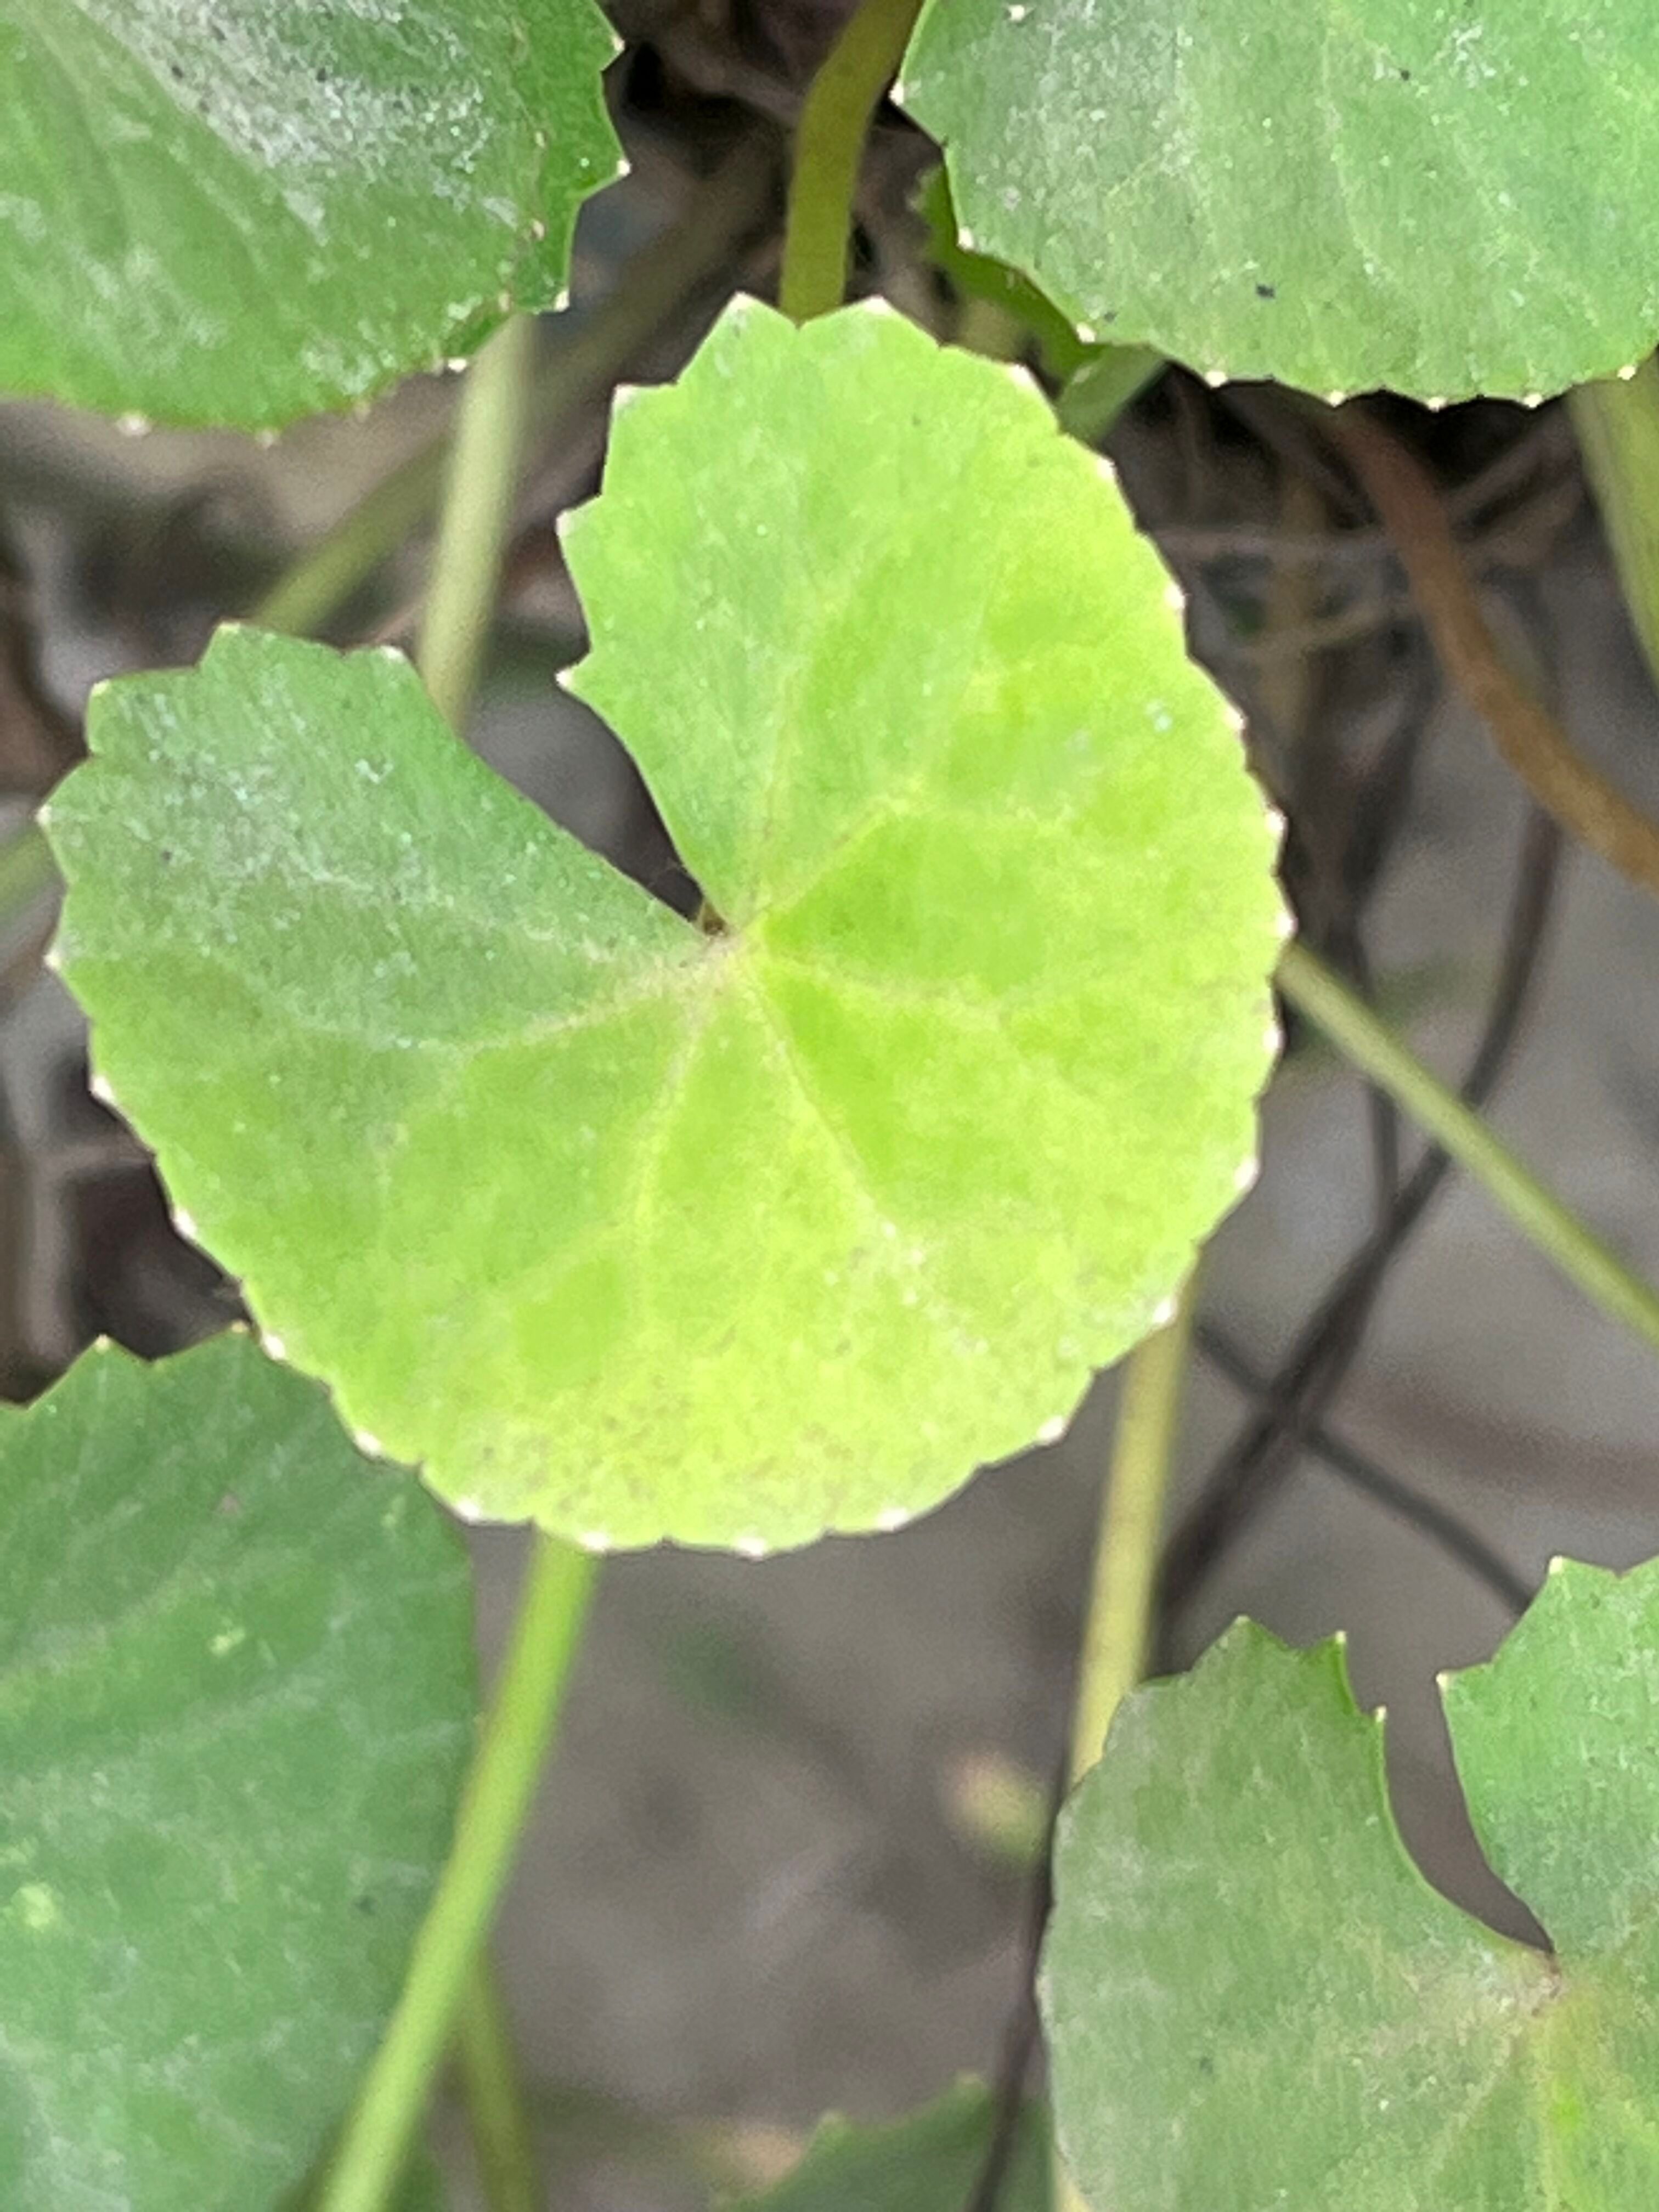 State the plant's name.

thankuni
